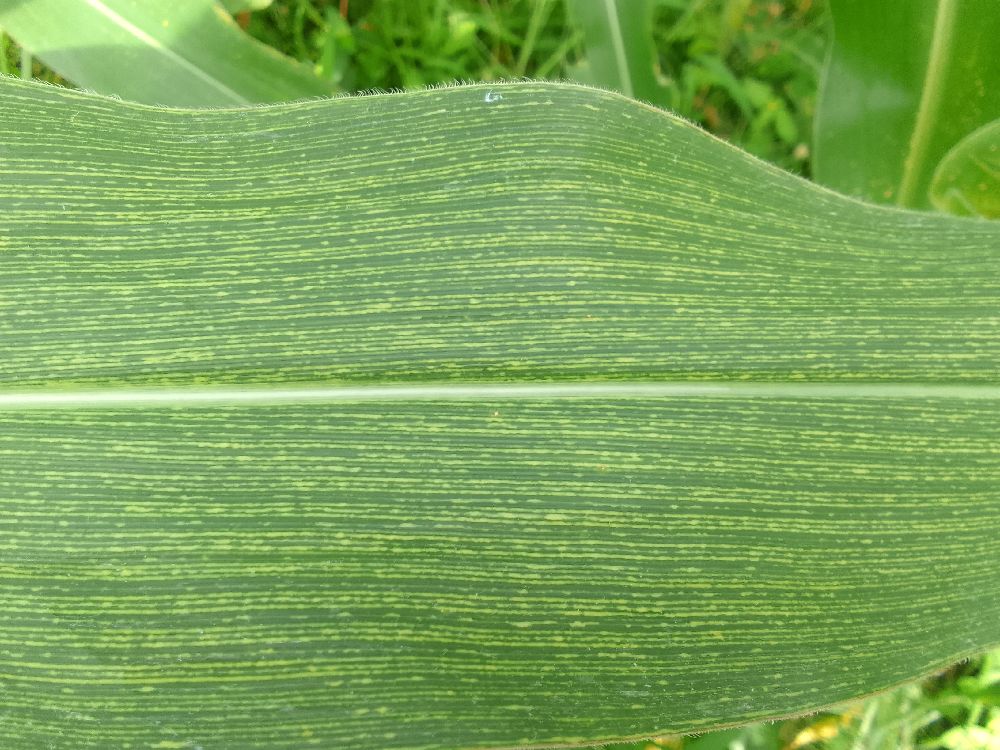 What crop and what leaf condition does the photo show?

maize, maize streak virus
